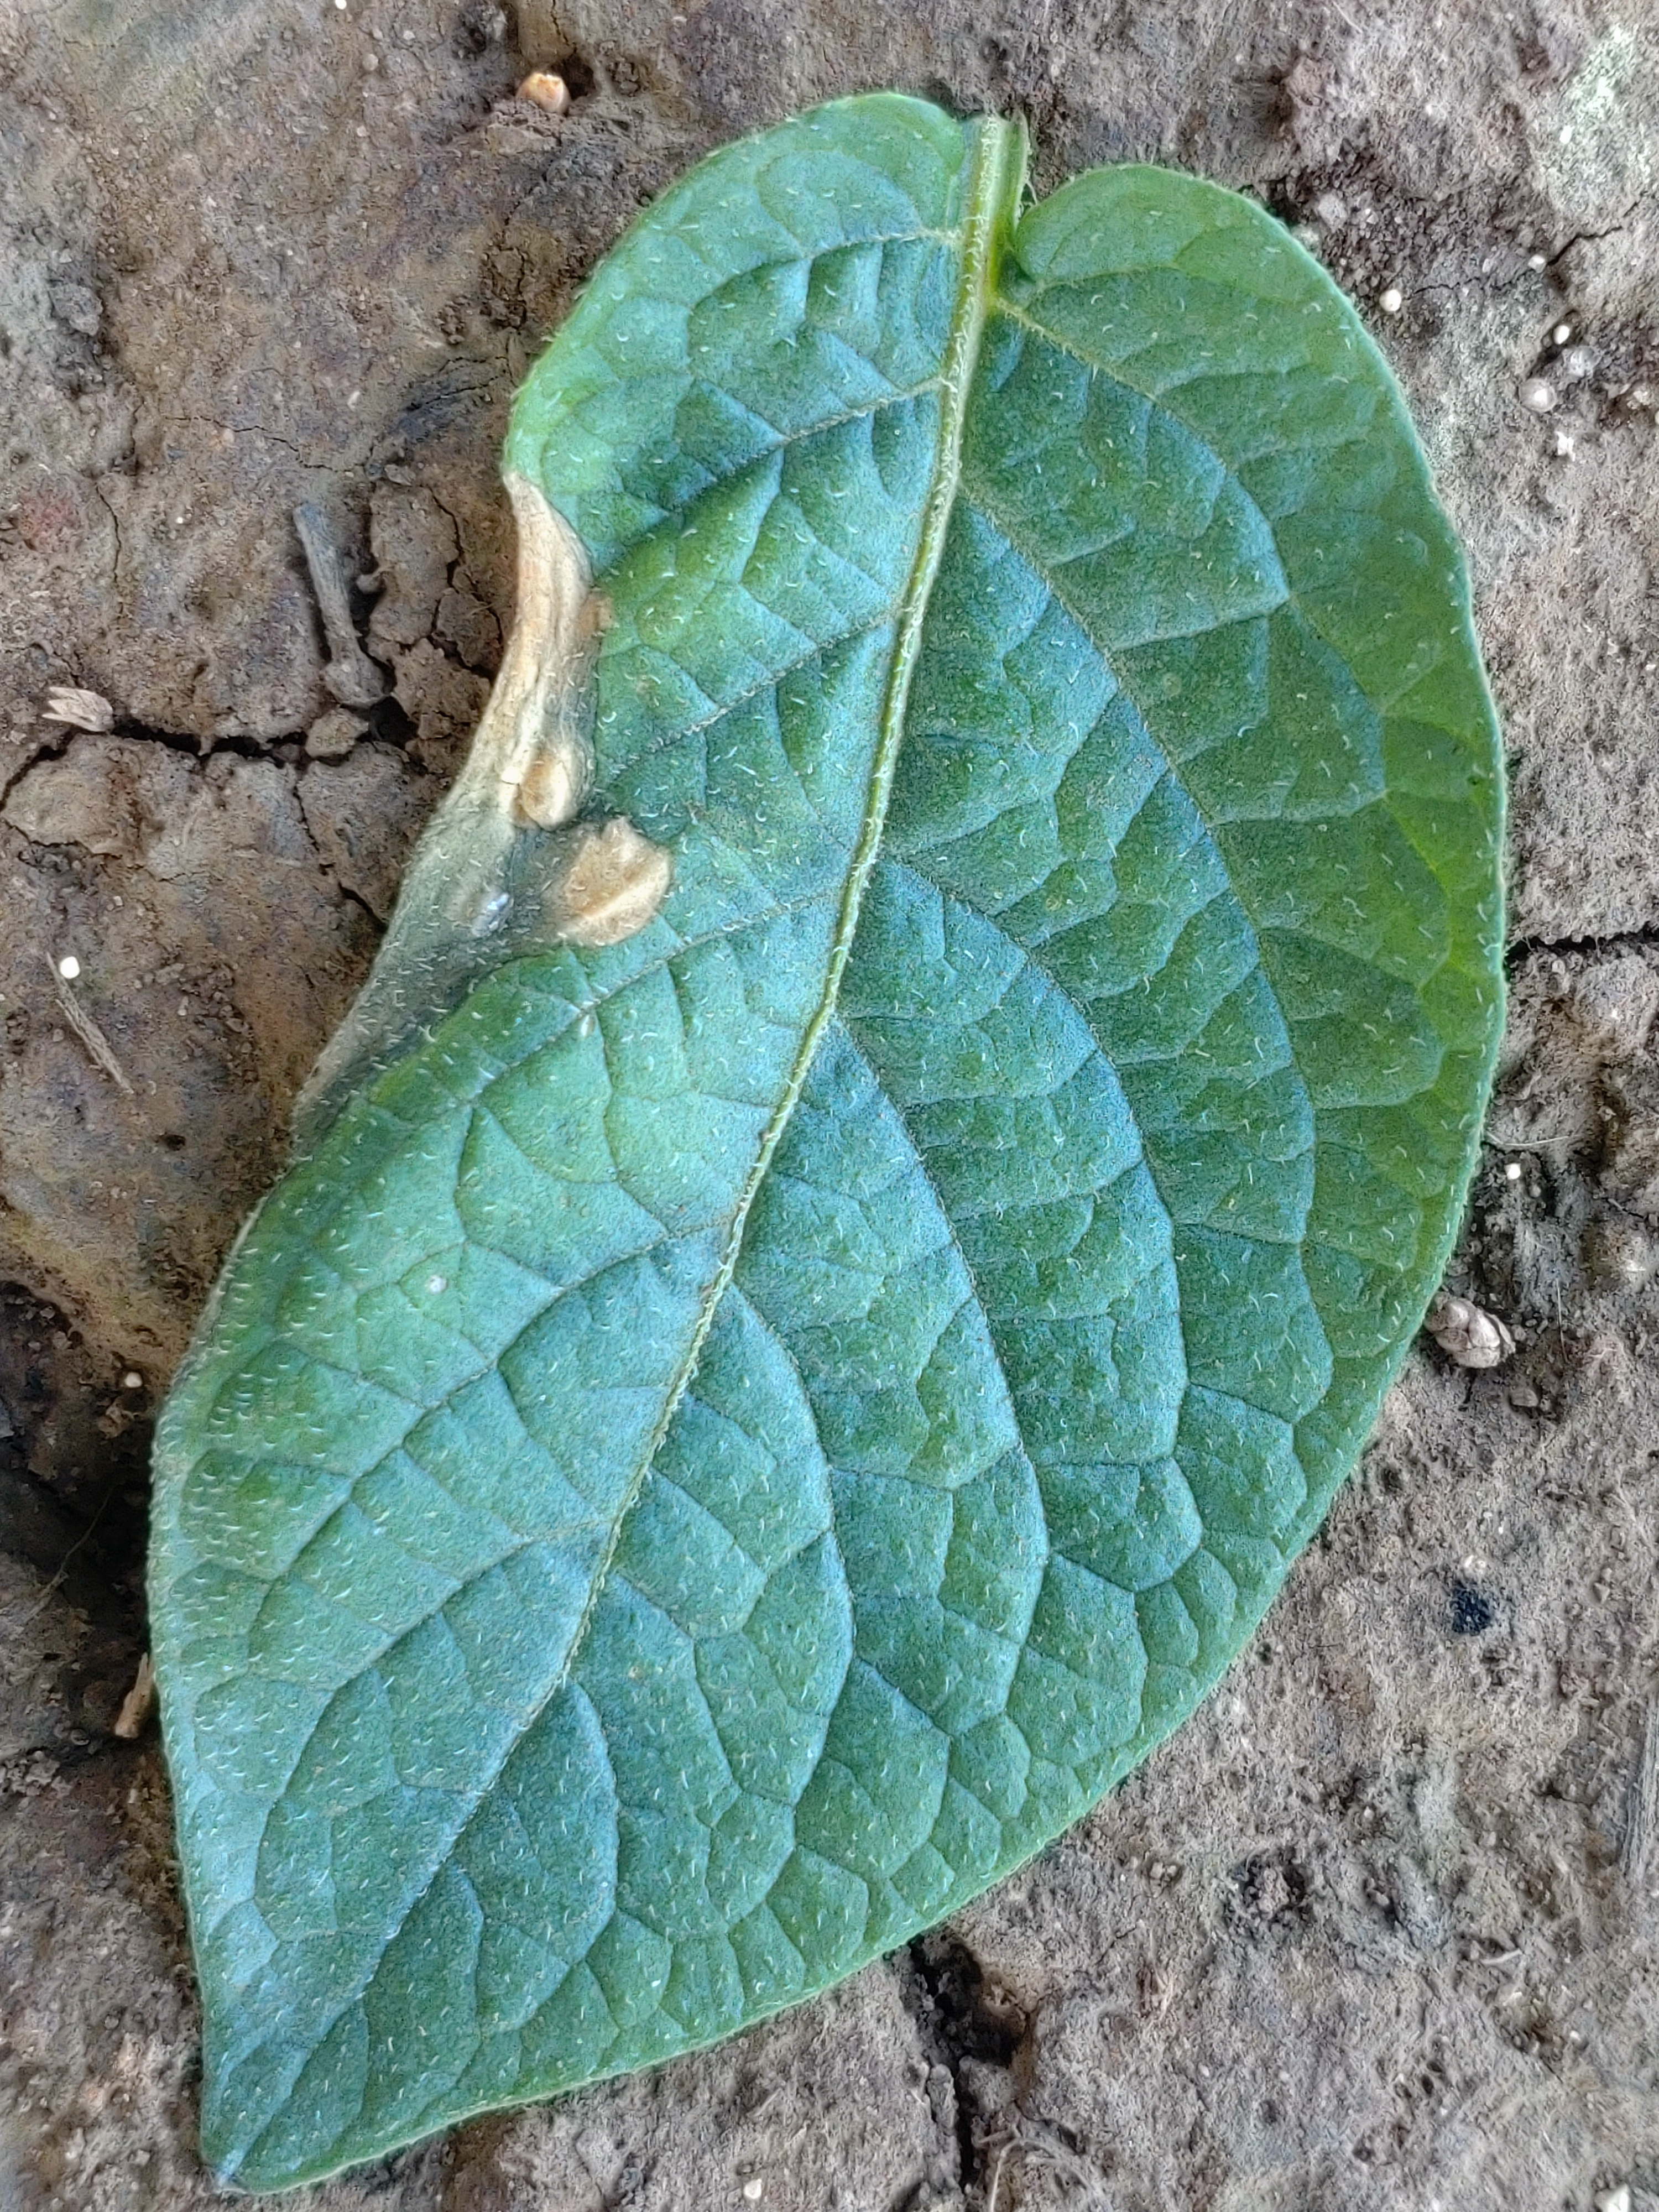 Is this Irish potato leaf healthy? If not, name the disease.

early blight
